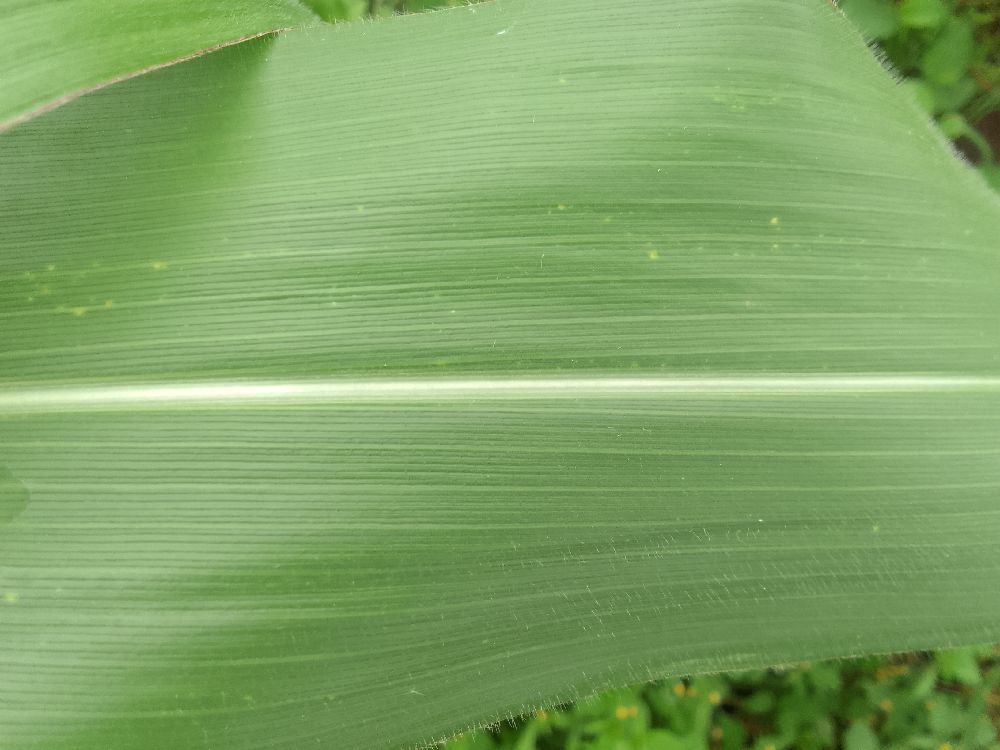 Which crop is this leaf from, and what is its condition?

maize, healthy
